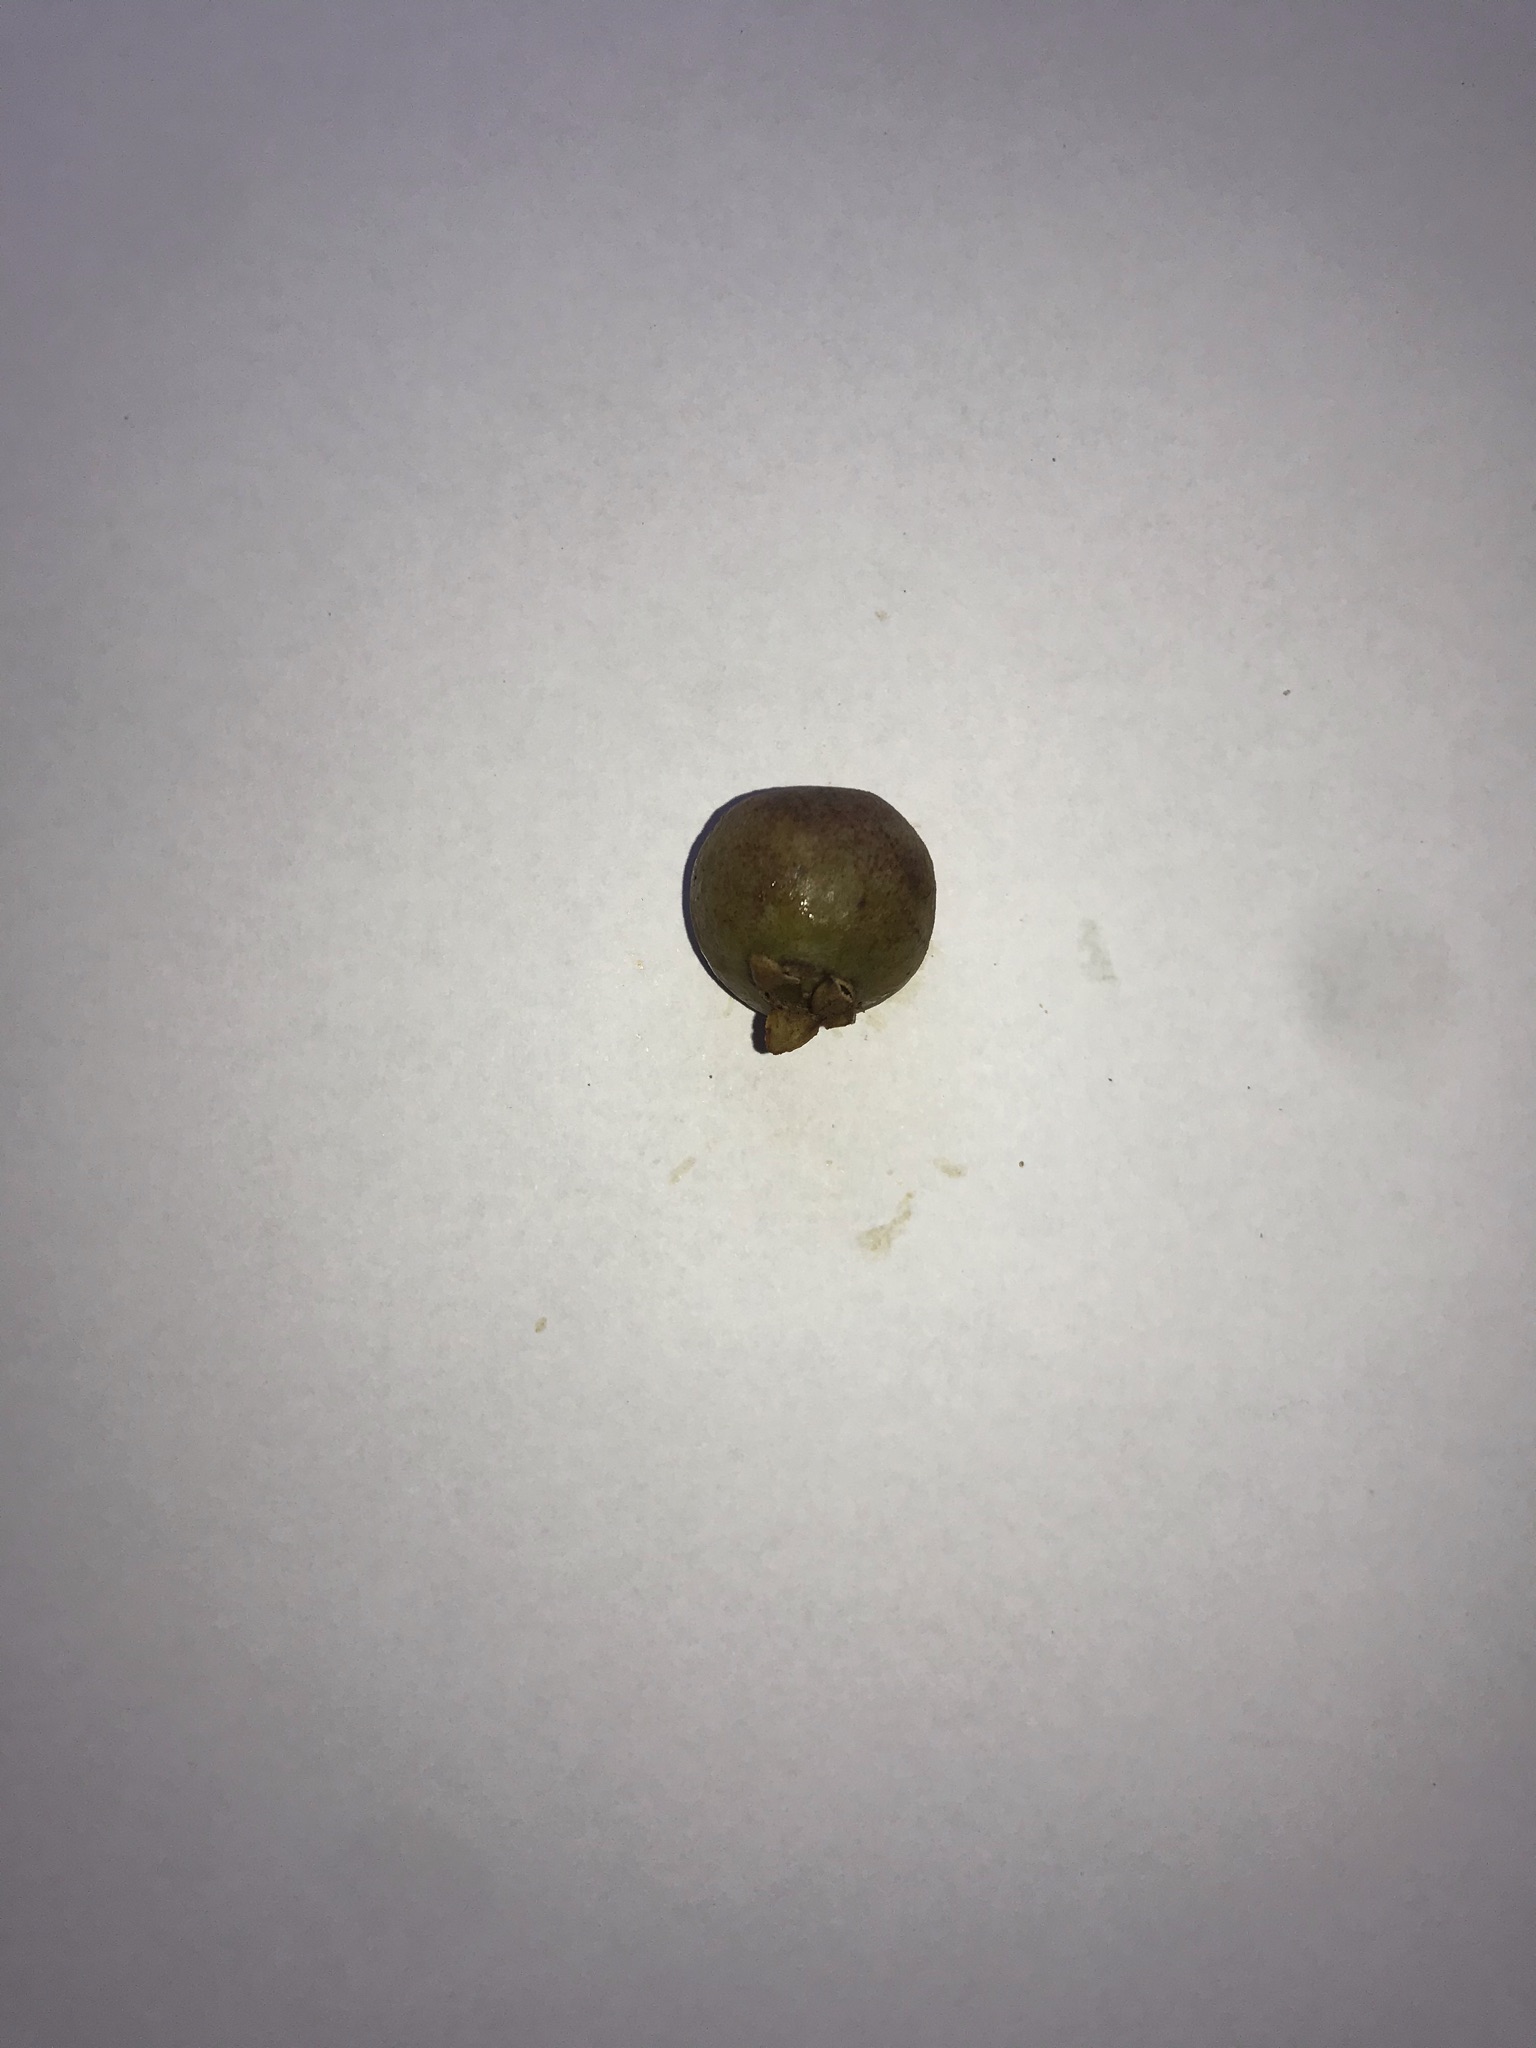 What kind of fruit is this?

gabiroba
